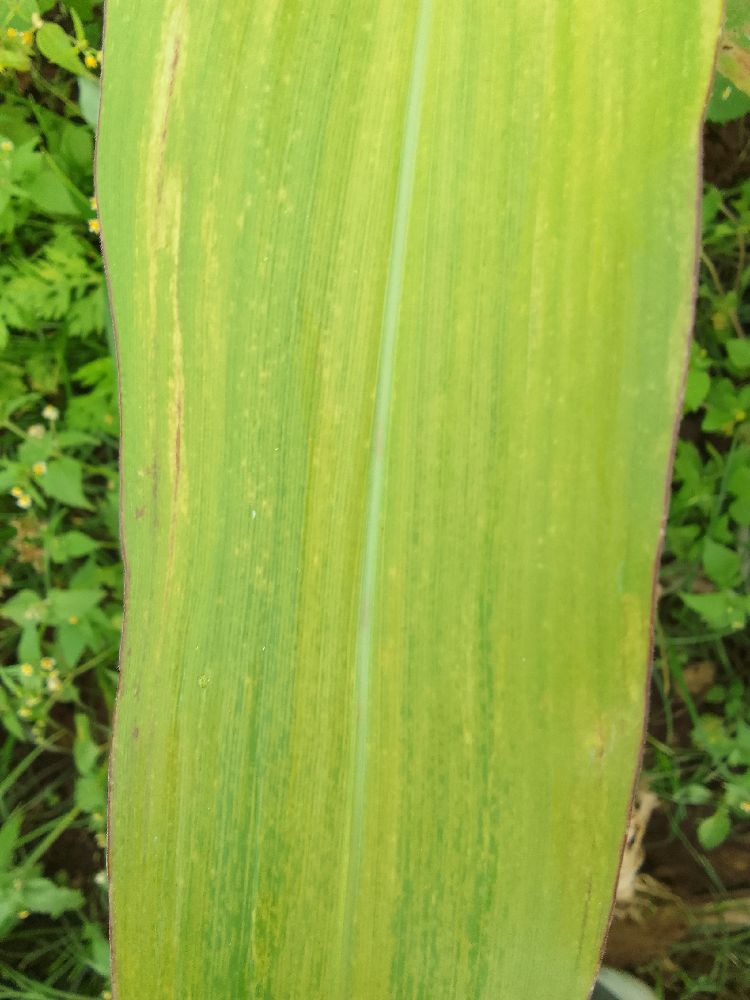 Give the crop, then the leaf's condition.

maize, maize lethal necrosis
